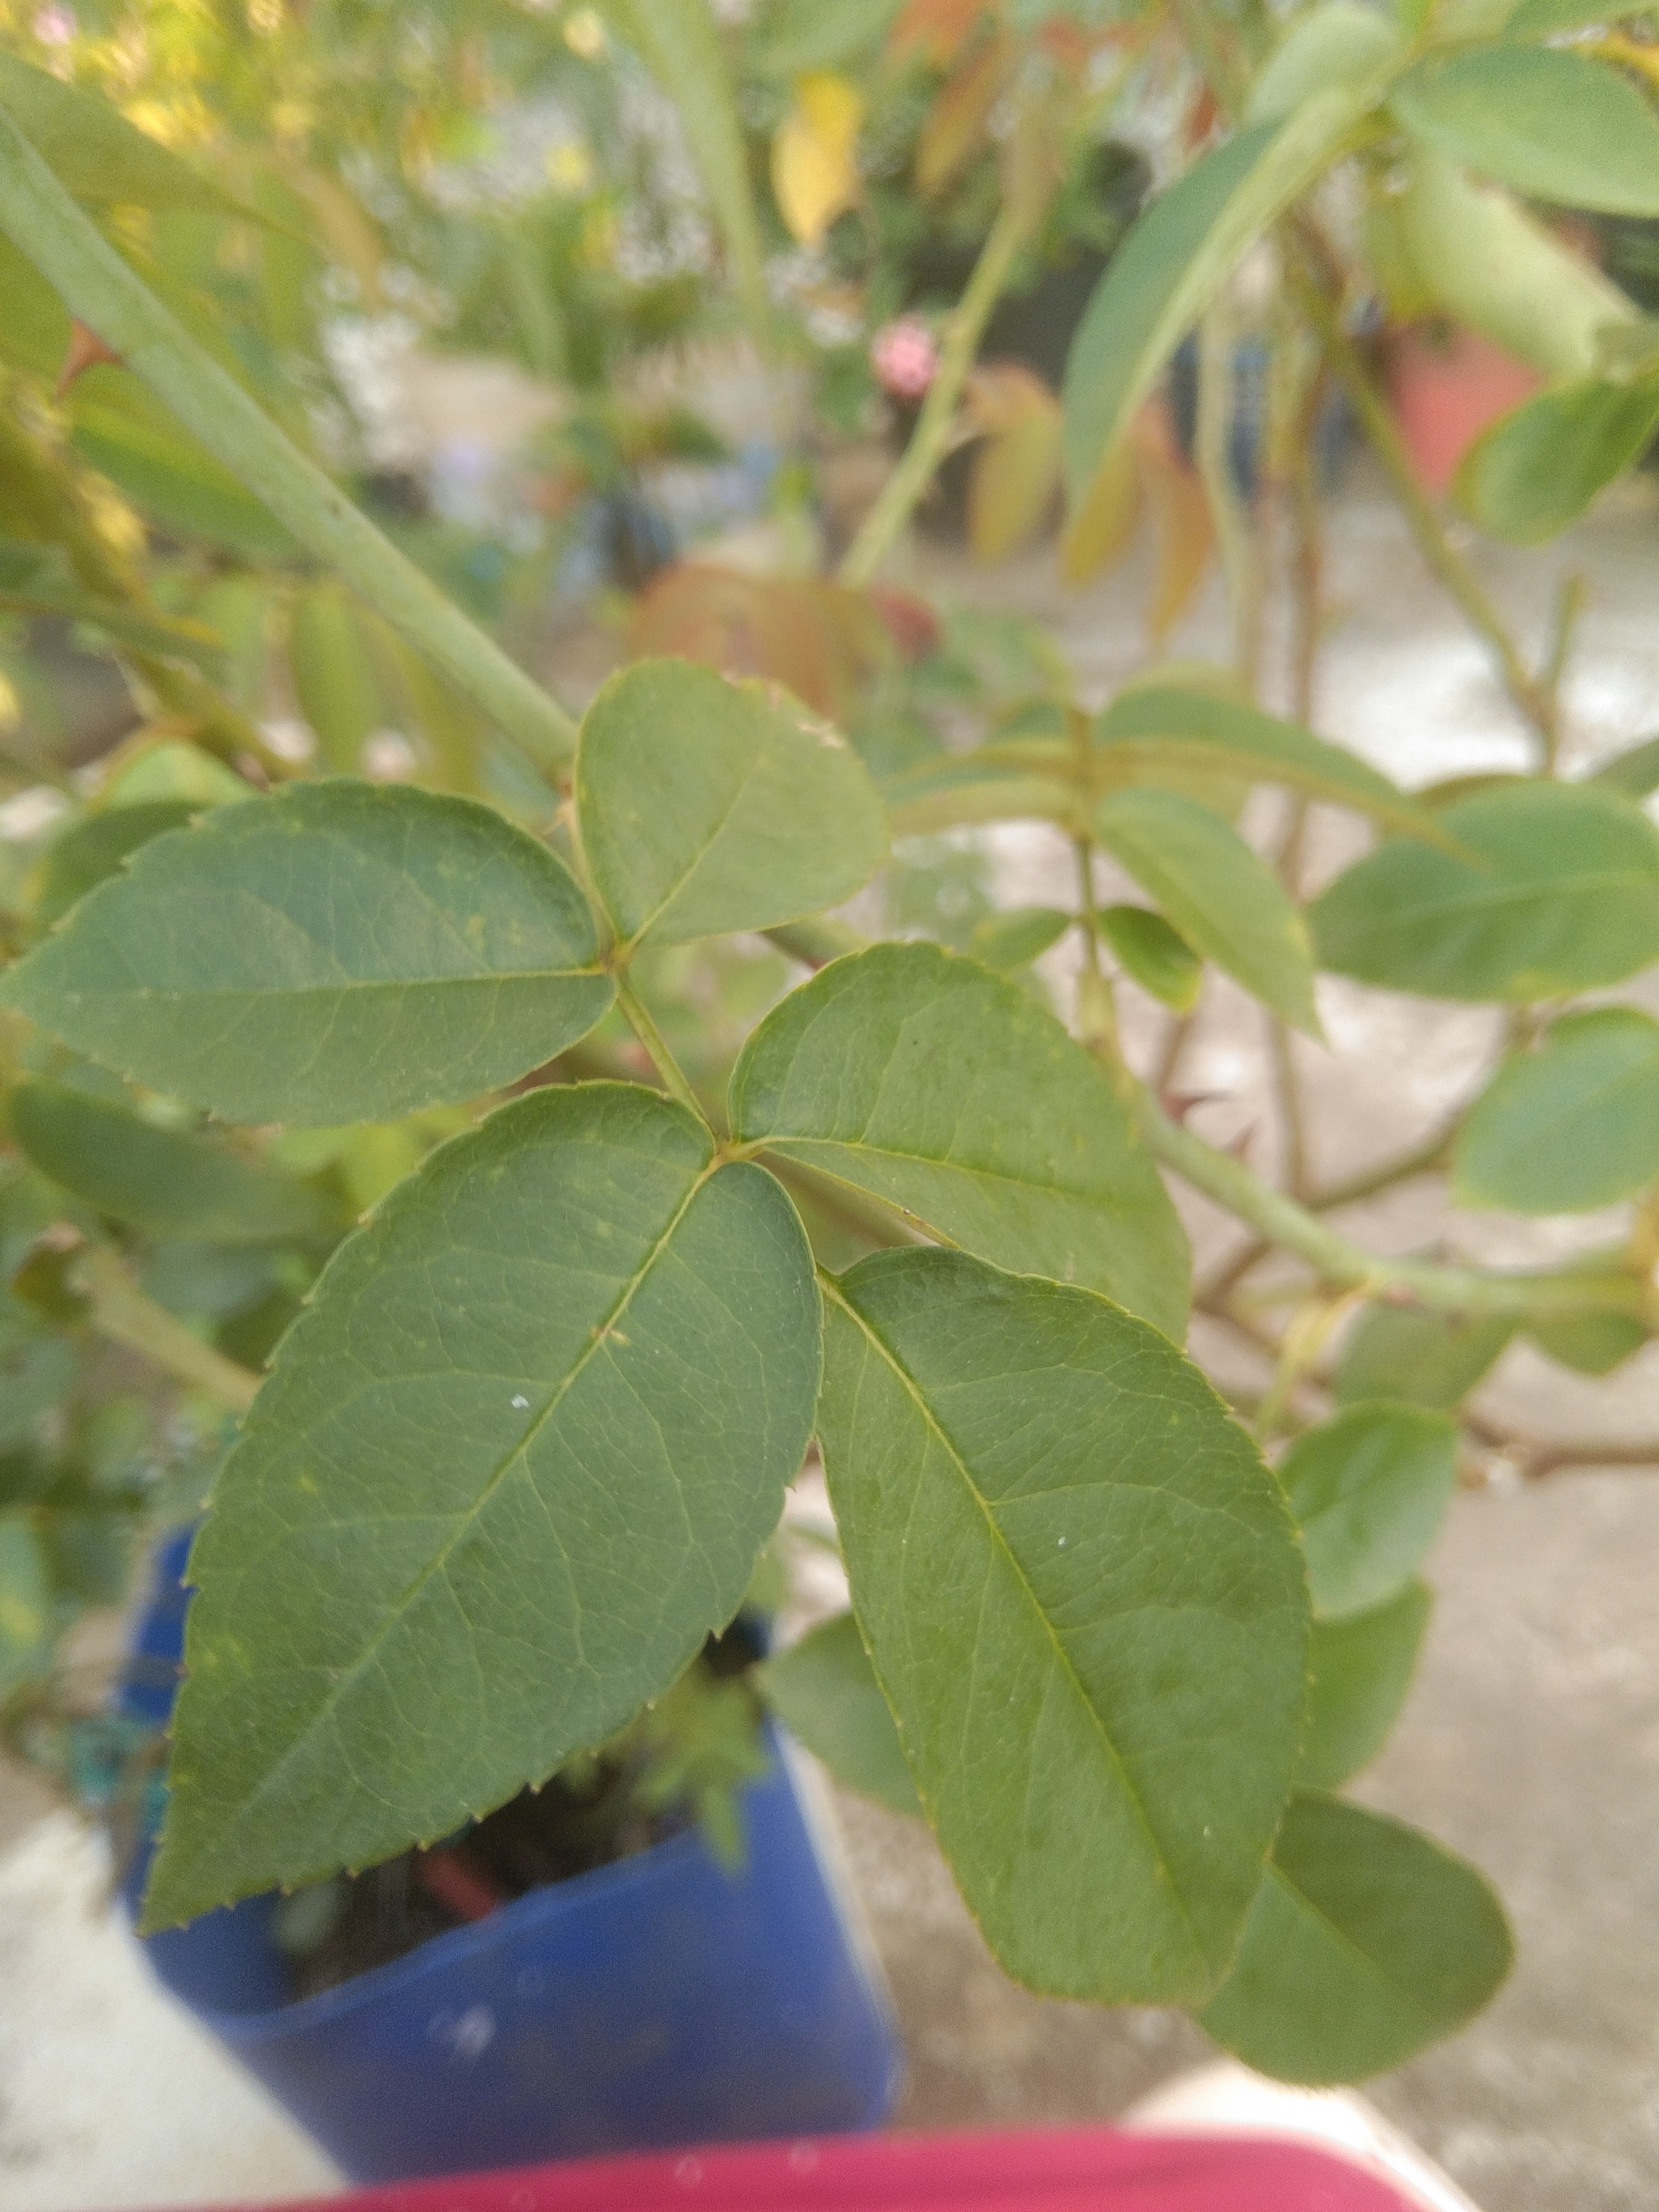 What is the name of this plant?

rose
